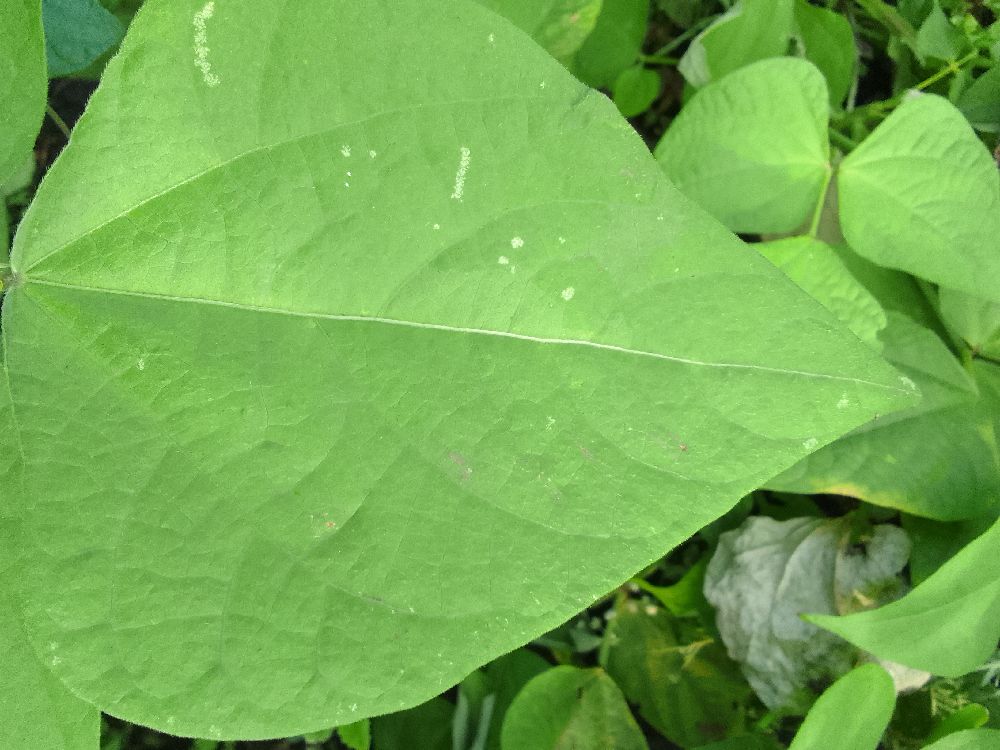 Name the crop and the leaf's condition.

common bean, healthy
